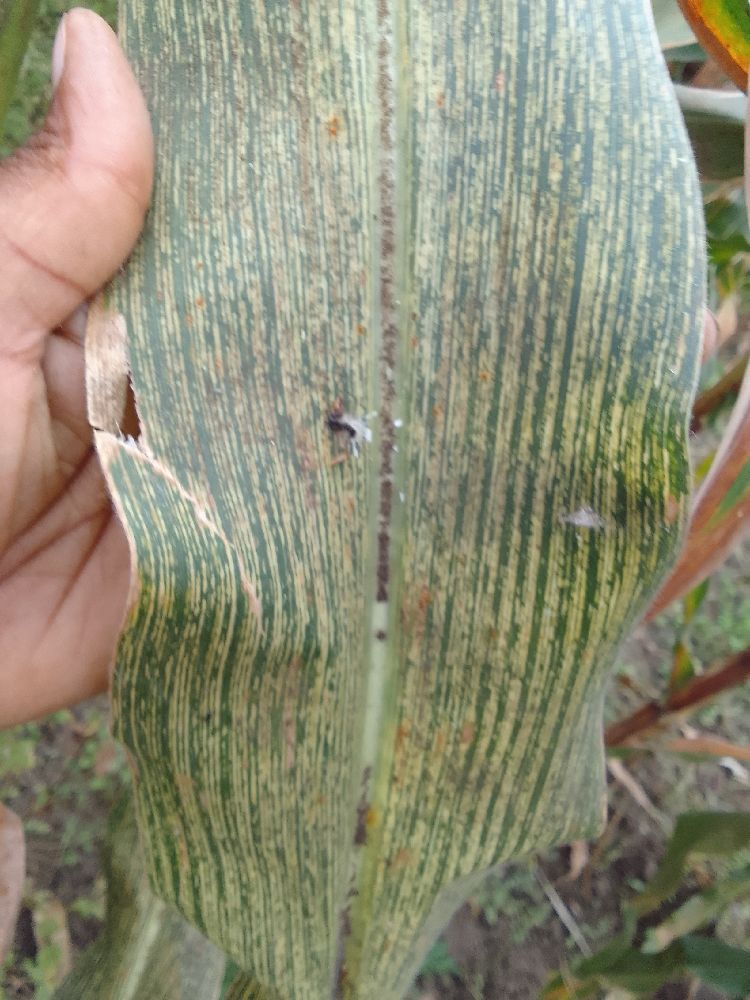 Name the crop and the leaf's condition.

maize, maize streak virus
